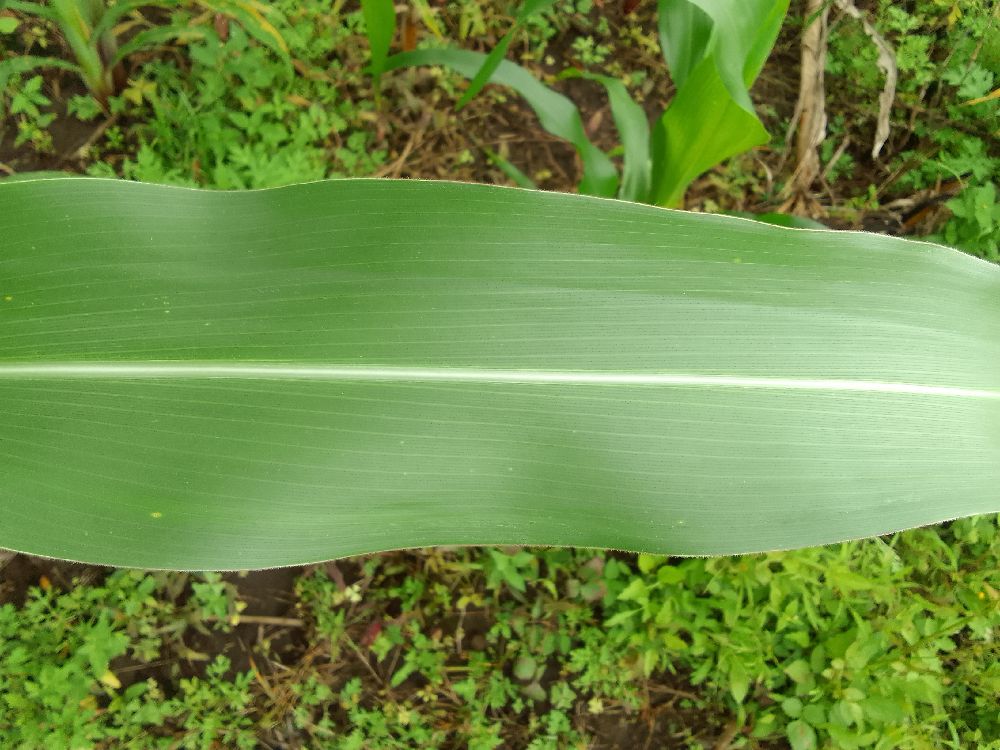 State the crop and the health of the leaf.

maize, healthy
